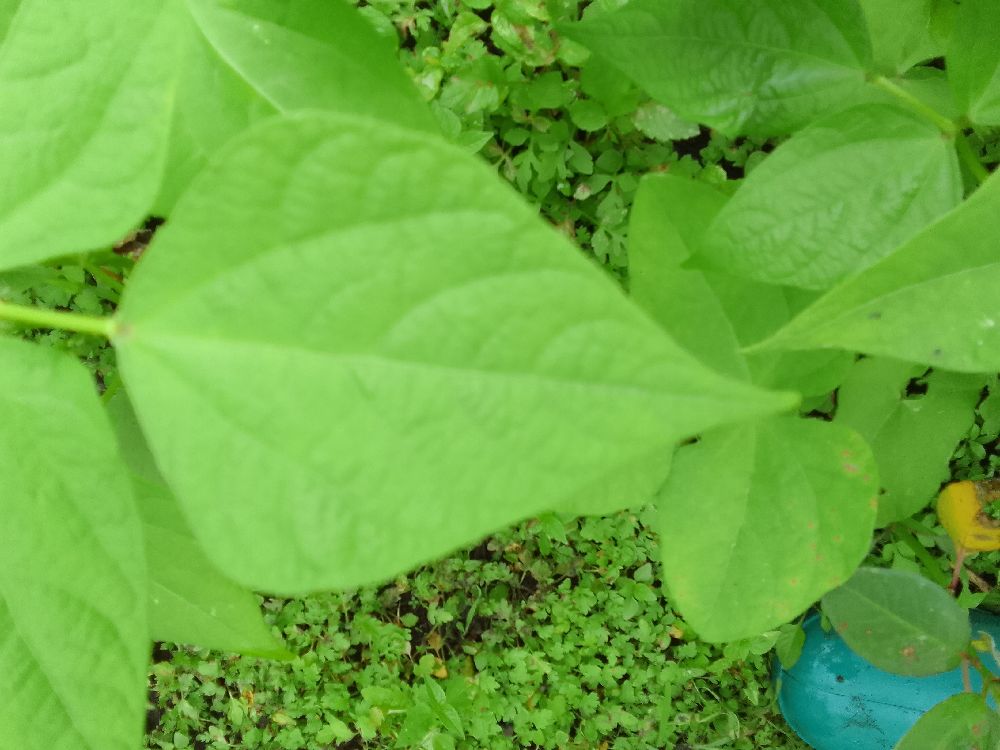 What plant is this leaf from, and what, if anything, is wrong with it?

common bean, healthy
